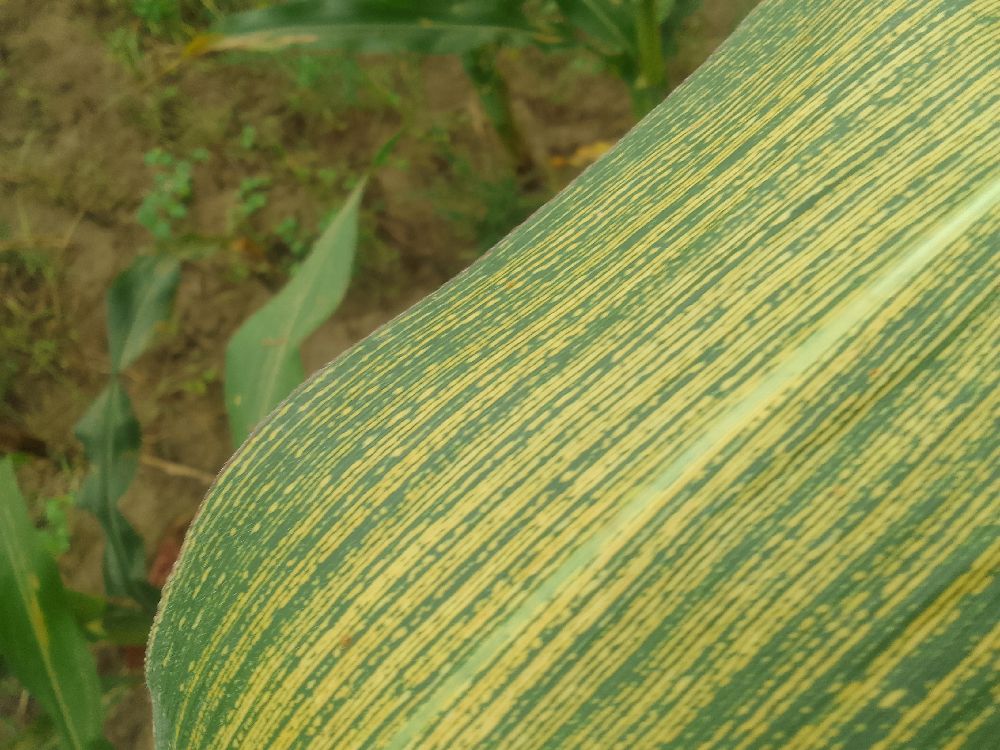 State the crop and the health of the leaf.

maize, maize streak virus
